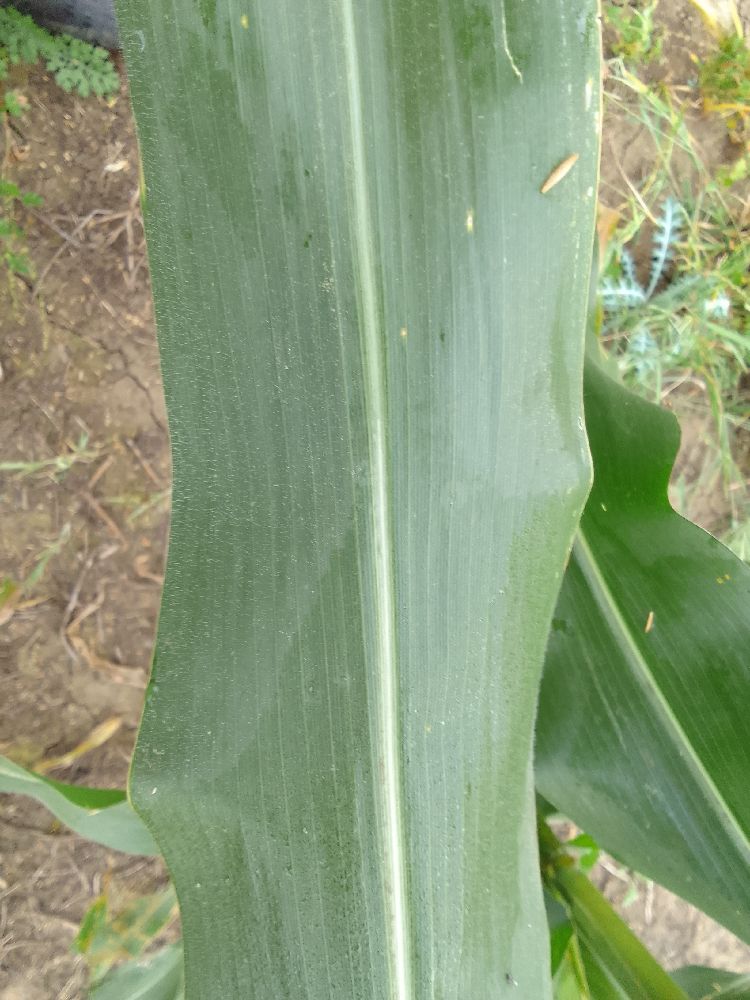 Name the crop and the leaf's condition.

maize, healthy
